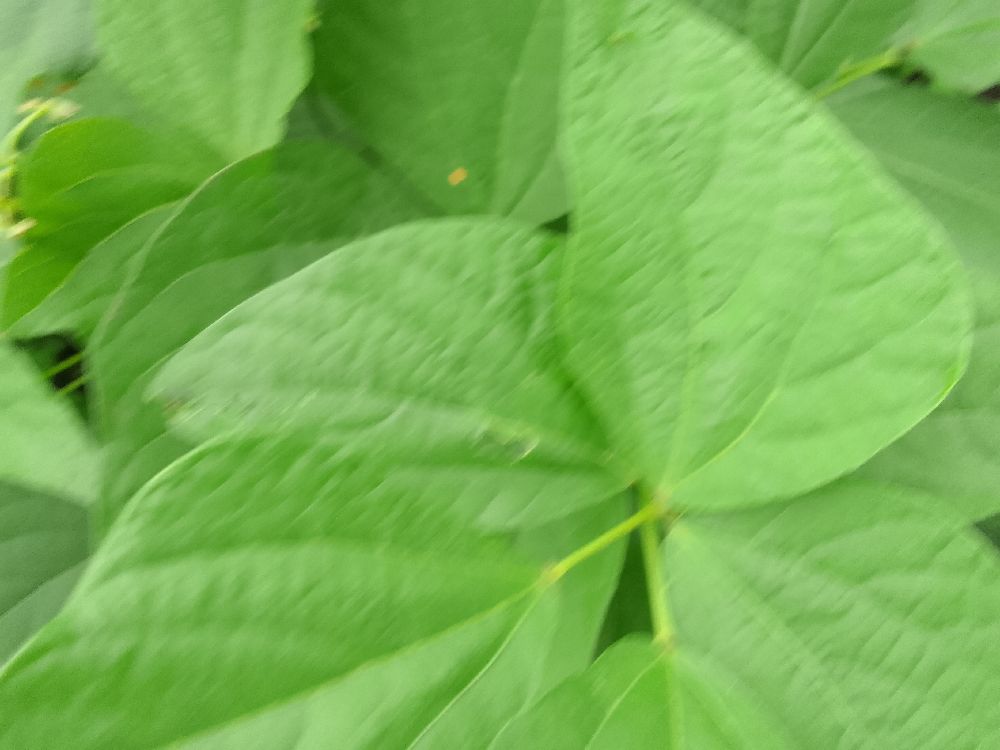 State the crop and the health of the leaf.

common bean, healthy
